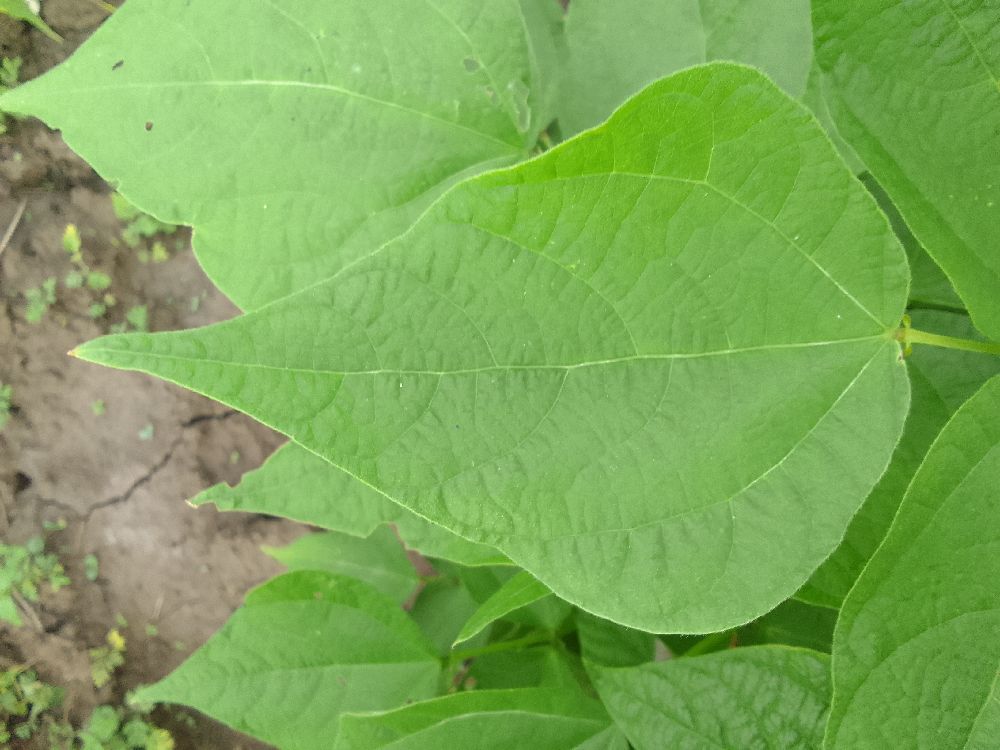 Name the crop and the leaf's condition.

common bean, healthy
